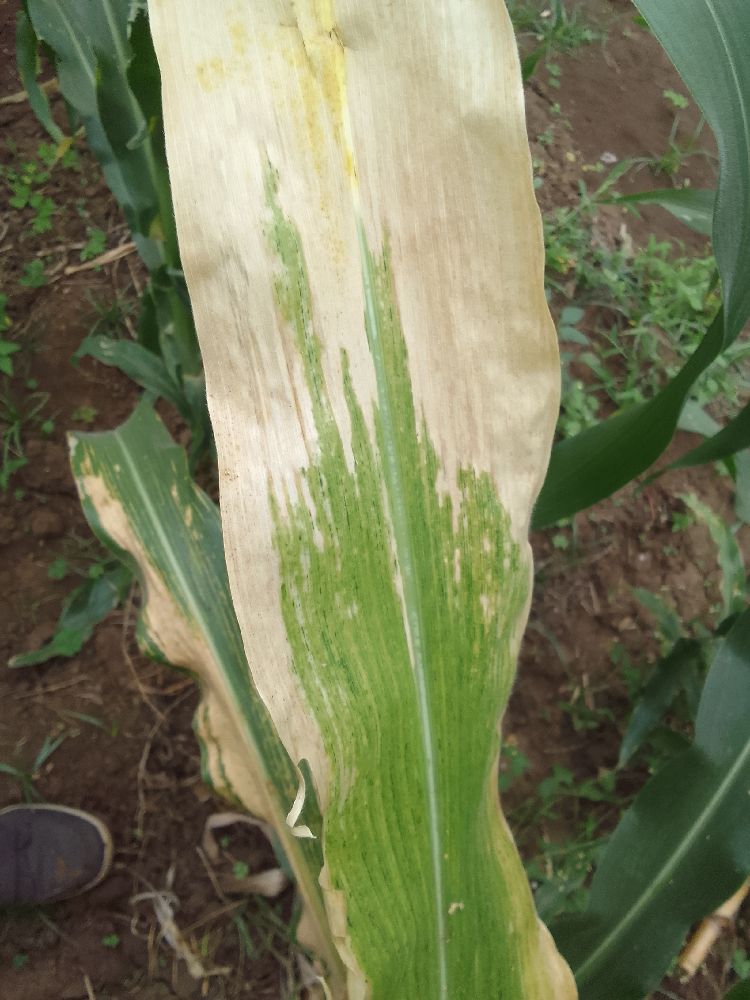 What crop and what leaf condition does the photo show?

maize, maize lethal necrosis
